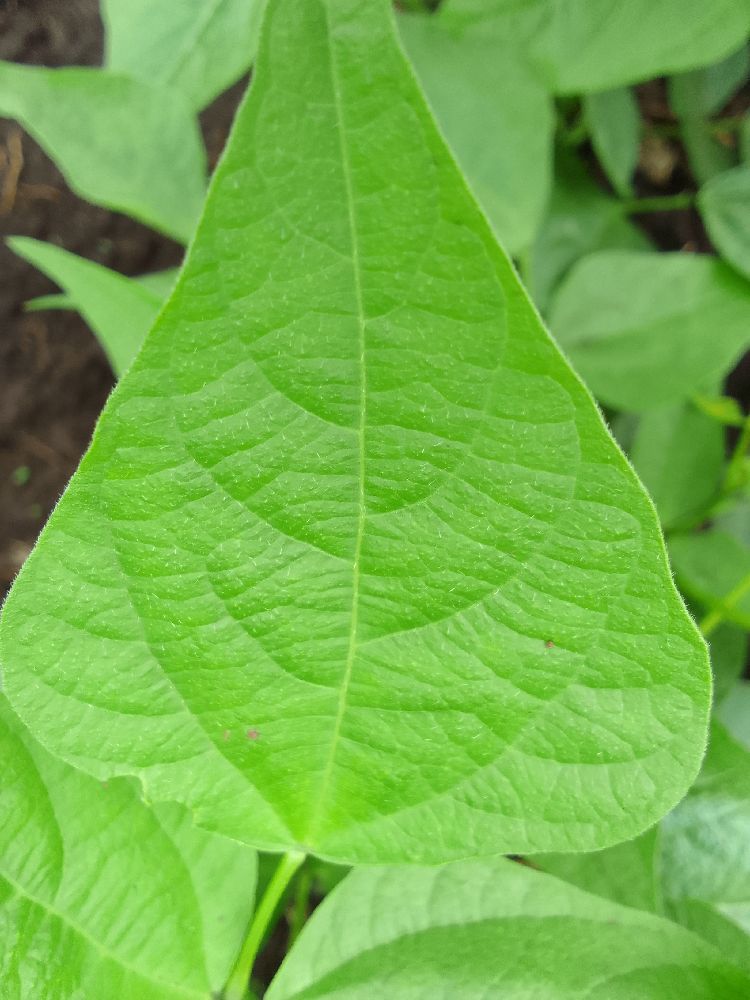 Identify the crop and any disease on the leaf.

common bean, healthy
